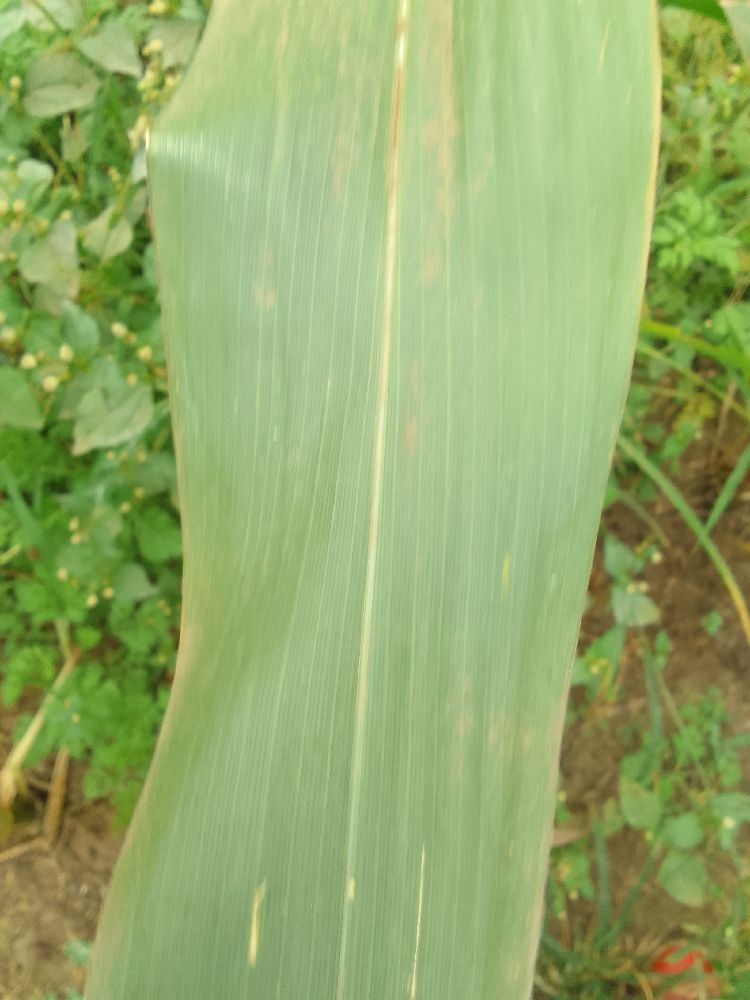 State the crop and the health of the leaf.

maize, healthy
